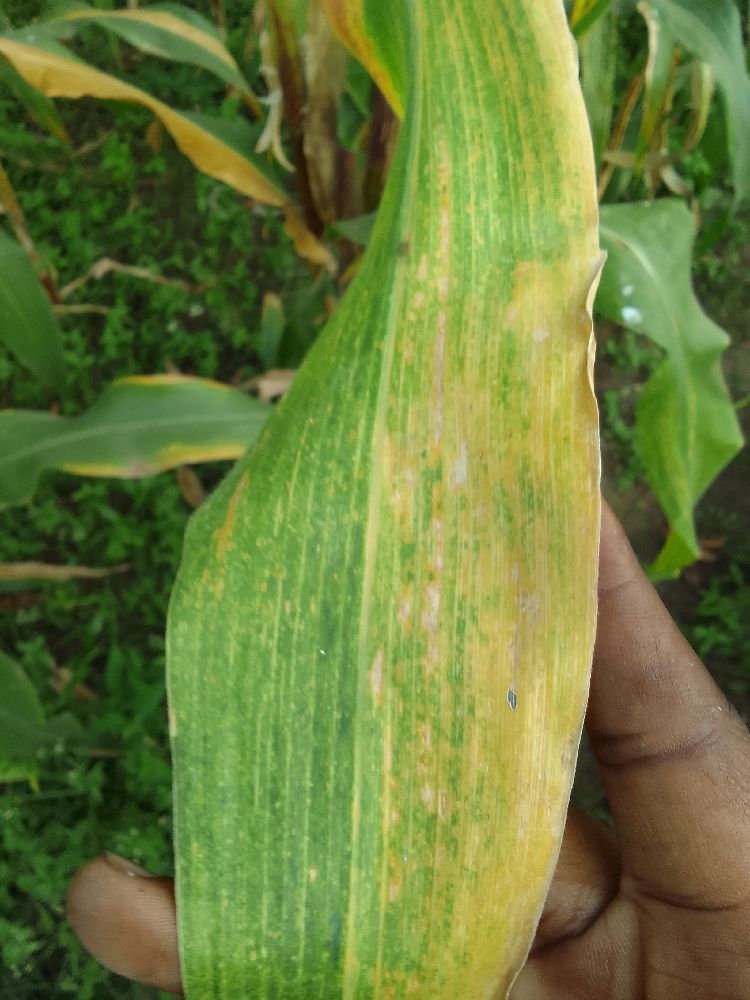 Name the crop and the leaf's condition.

maize, maize lethal necrosis
